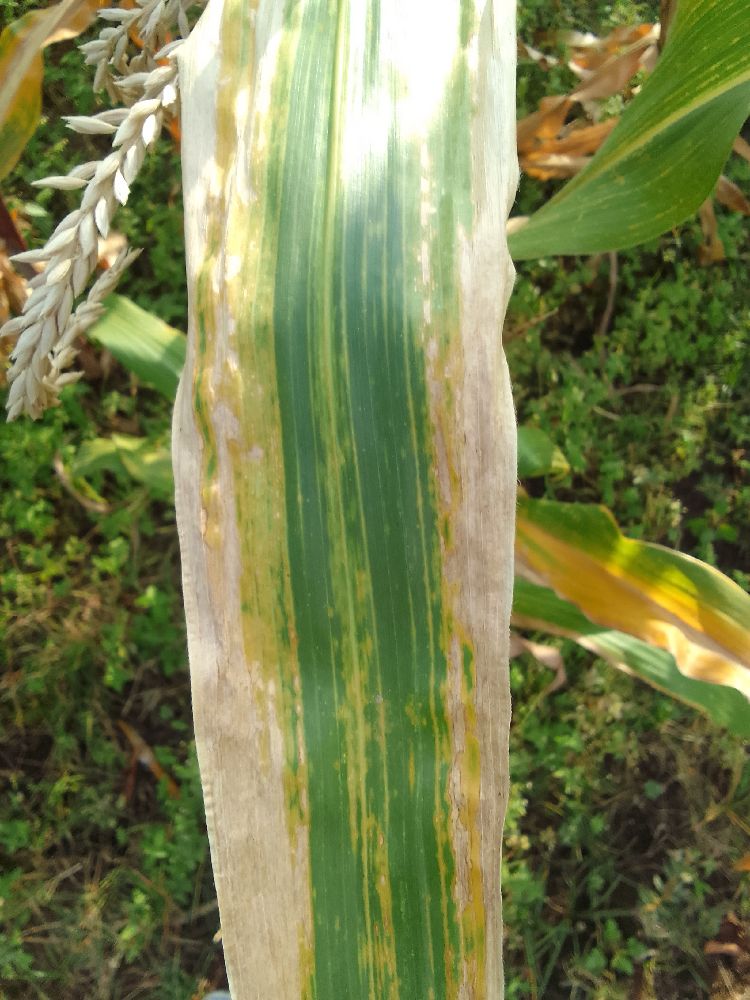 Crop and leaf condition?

maize, maize lethal necrosis
